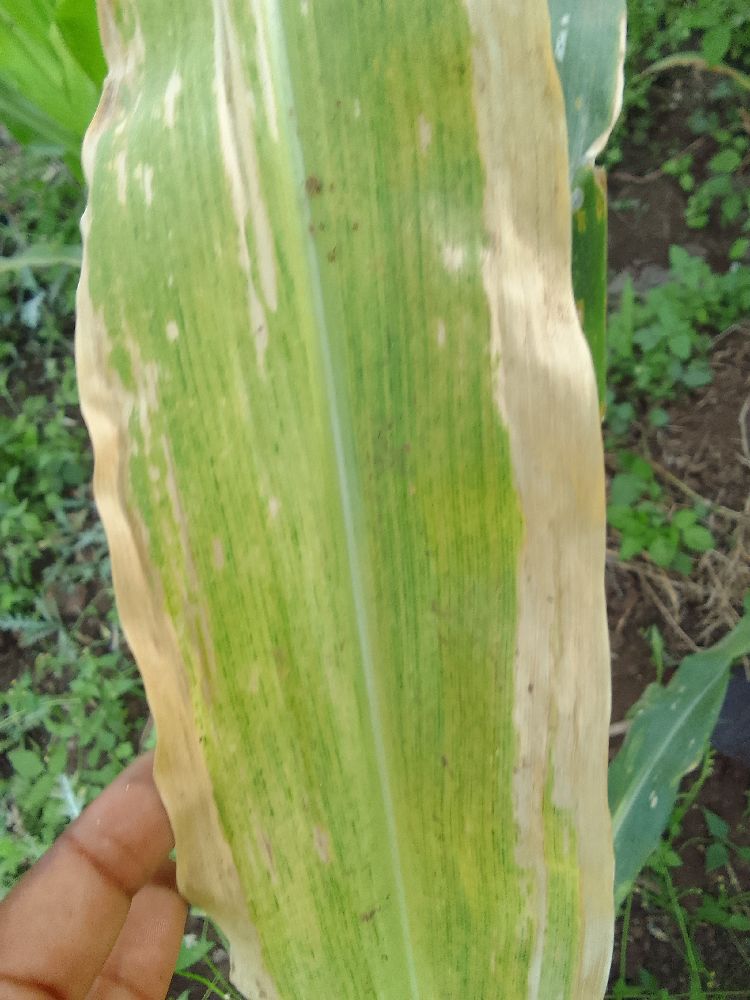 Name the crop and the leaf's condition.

maize, maize lethal necrosis
